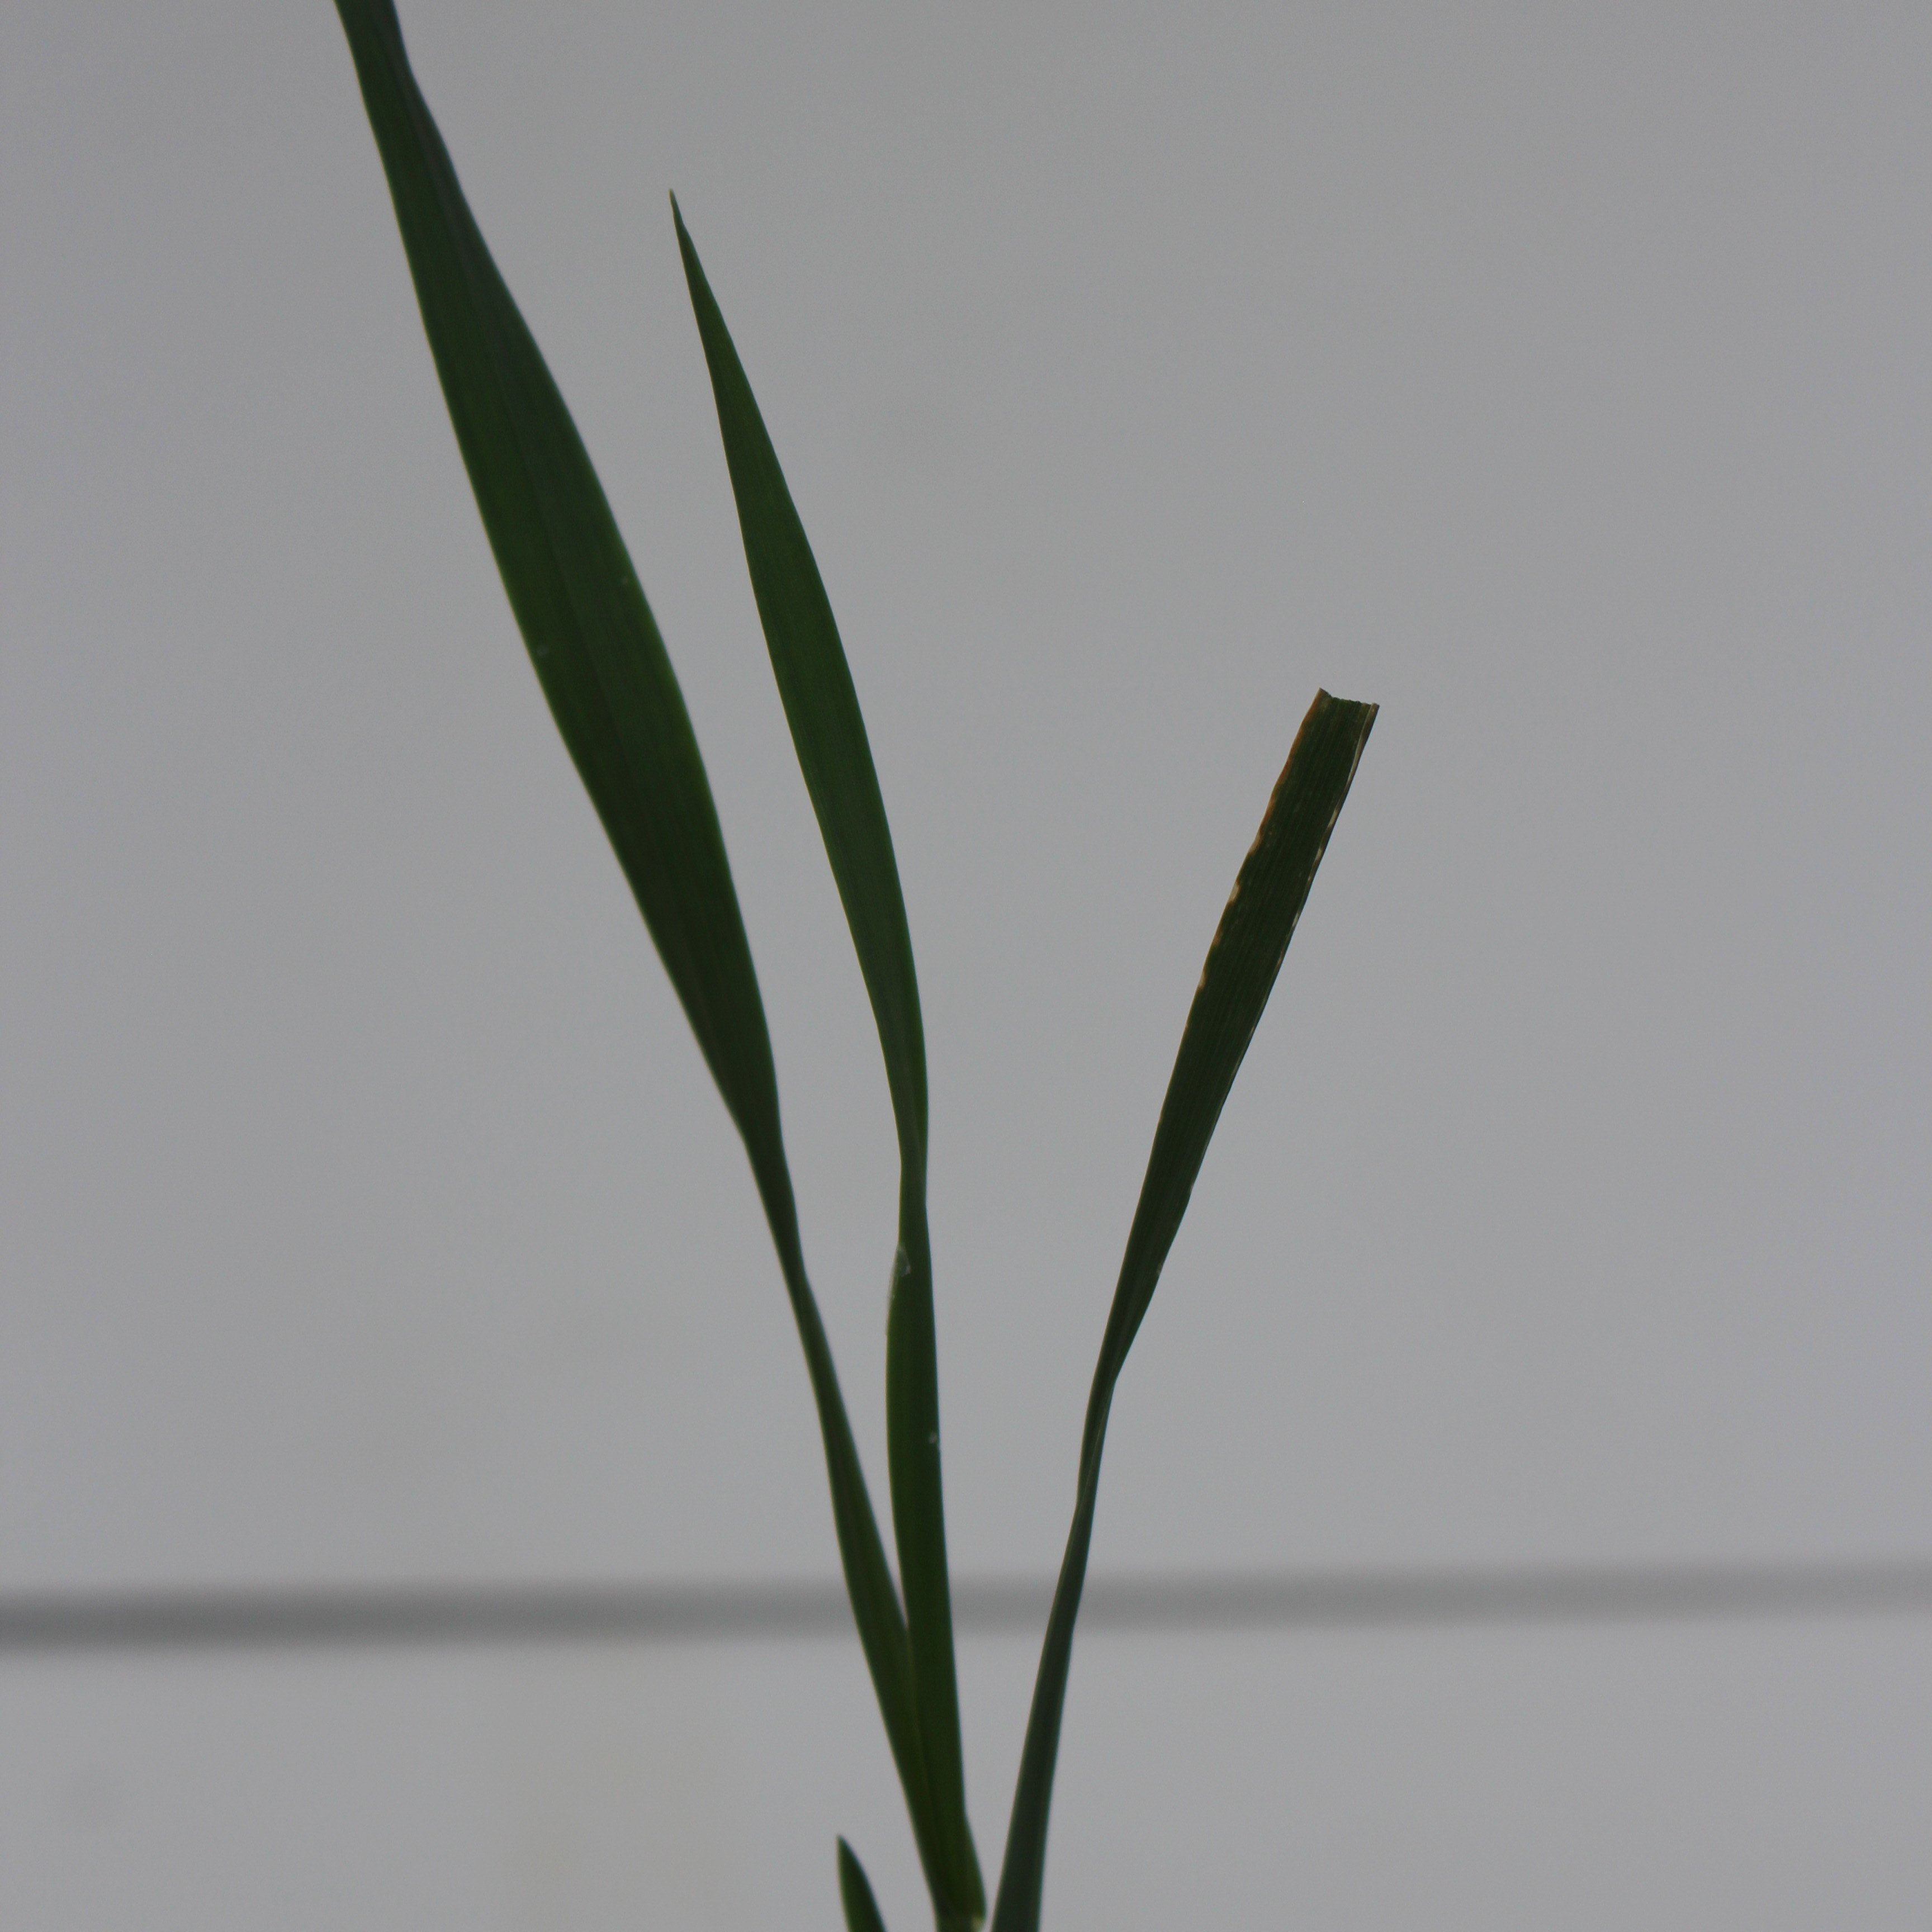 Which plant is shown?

Avena sterilis
